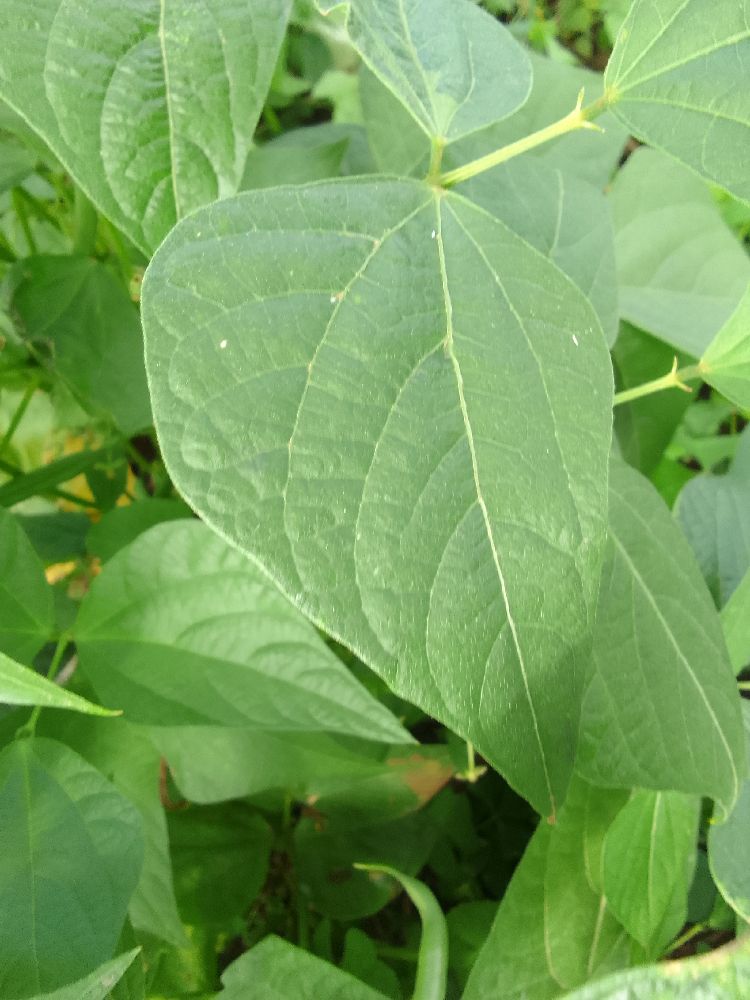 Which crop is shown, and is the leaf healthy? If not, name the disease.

common bean, healthy
